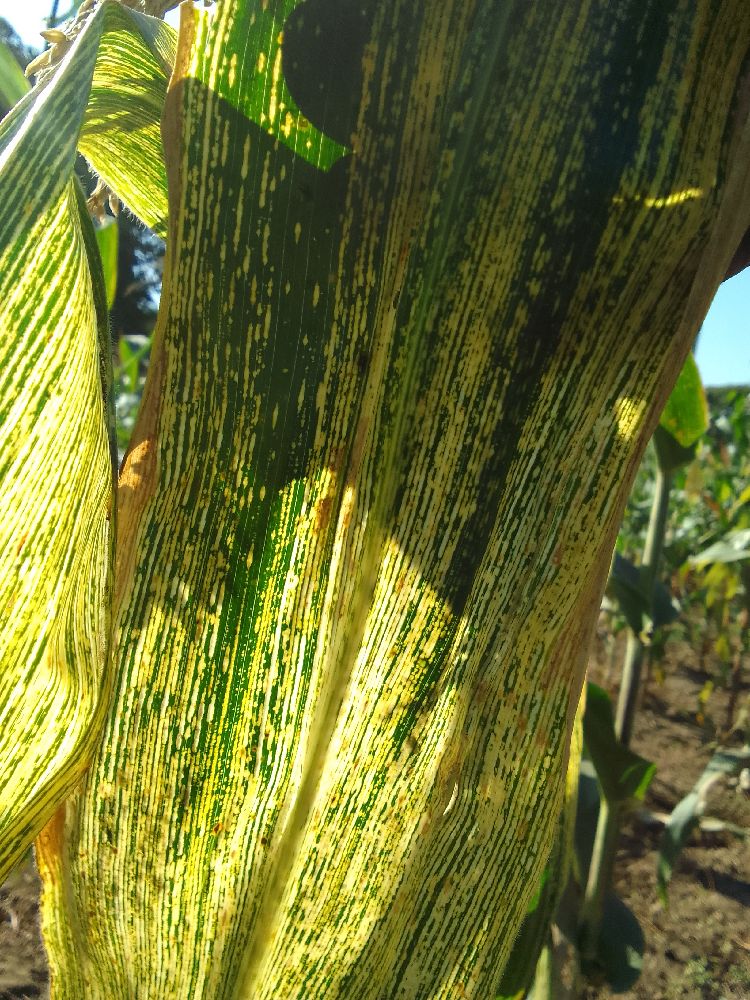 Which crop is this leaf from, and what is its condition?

maize, maize streak virus
